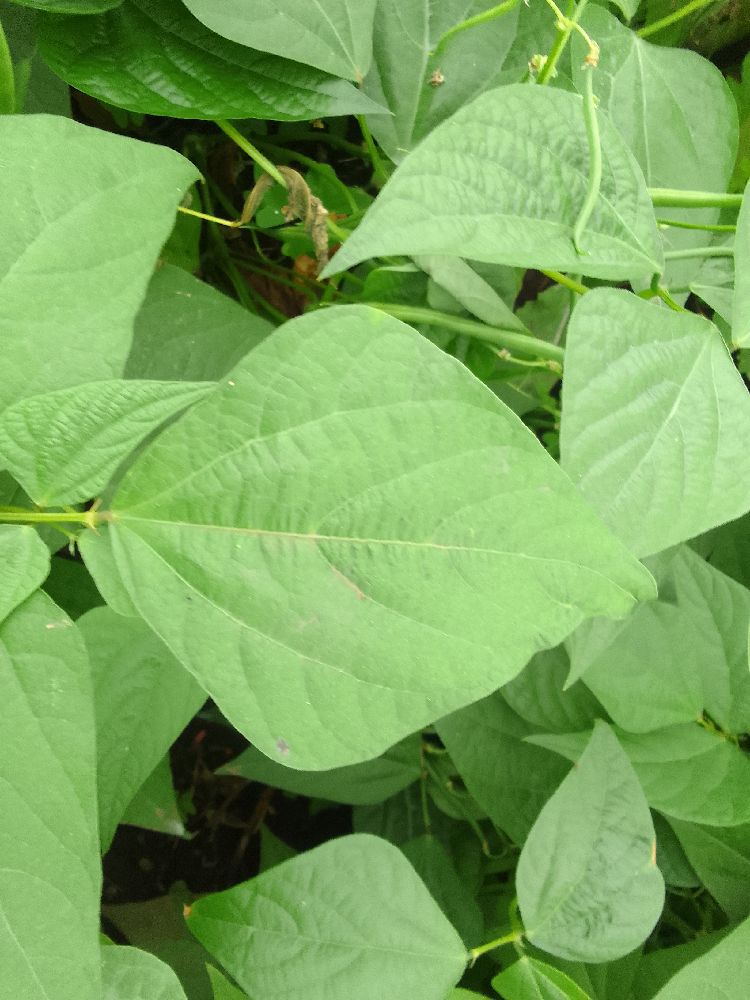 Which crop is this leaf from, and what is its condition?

common bean, healthy
